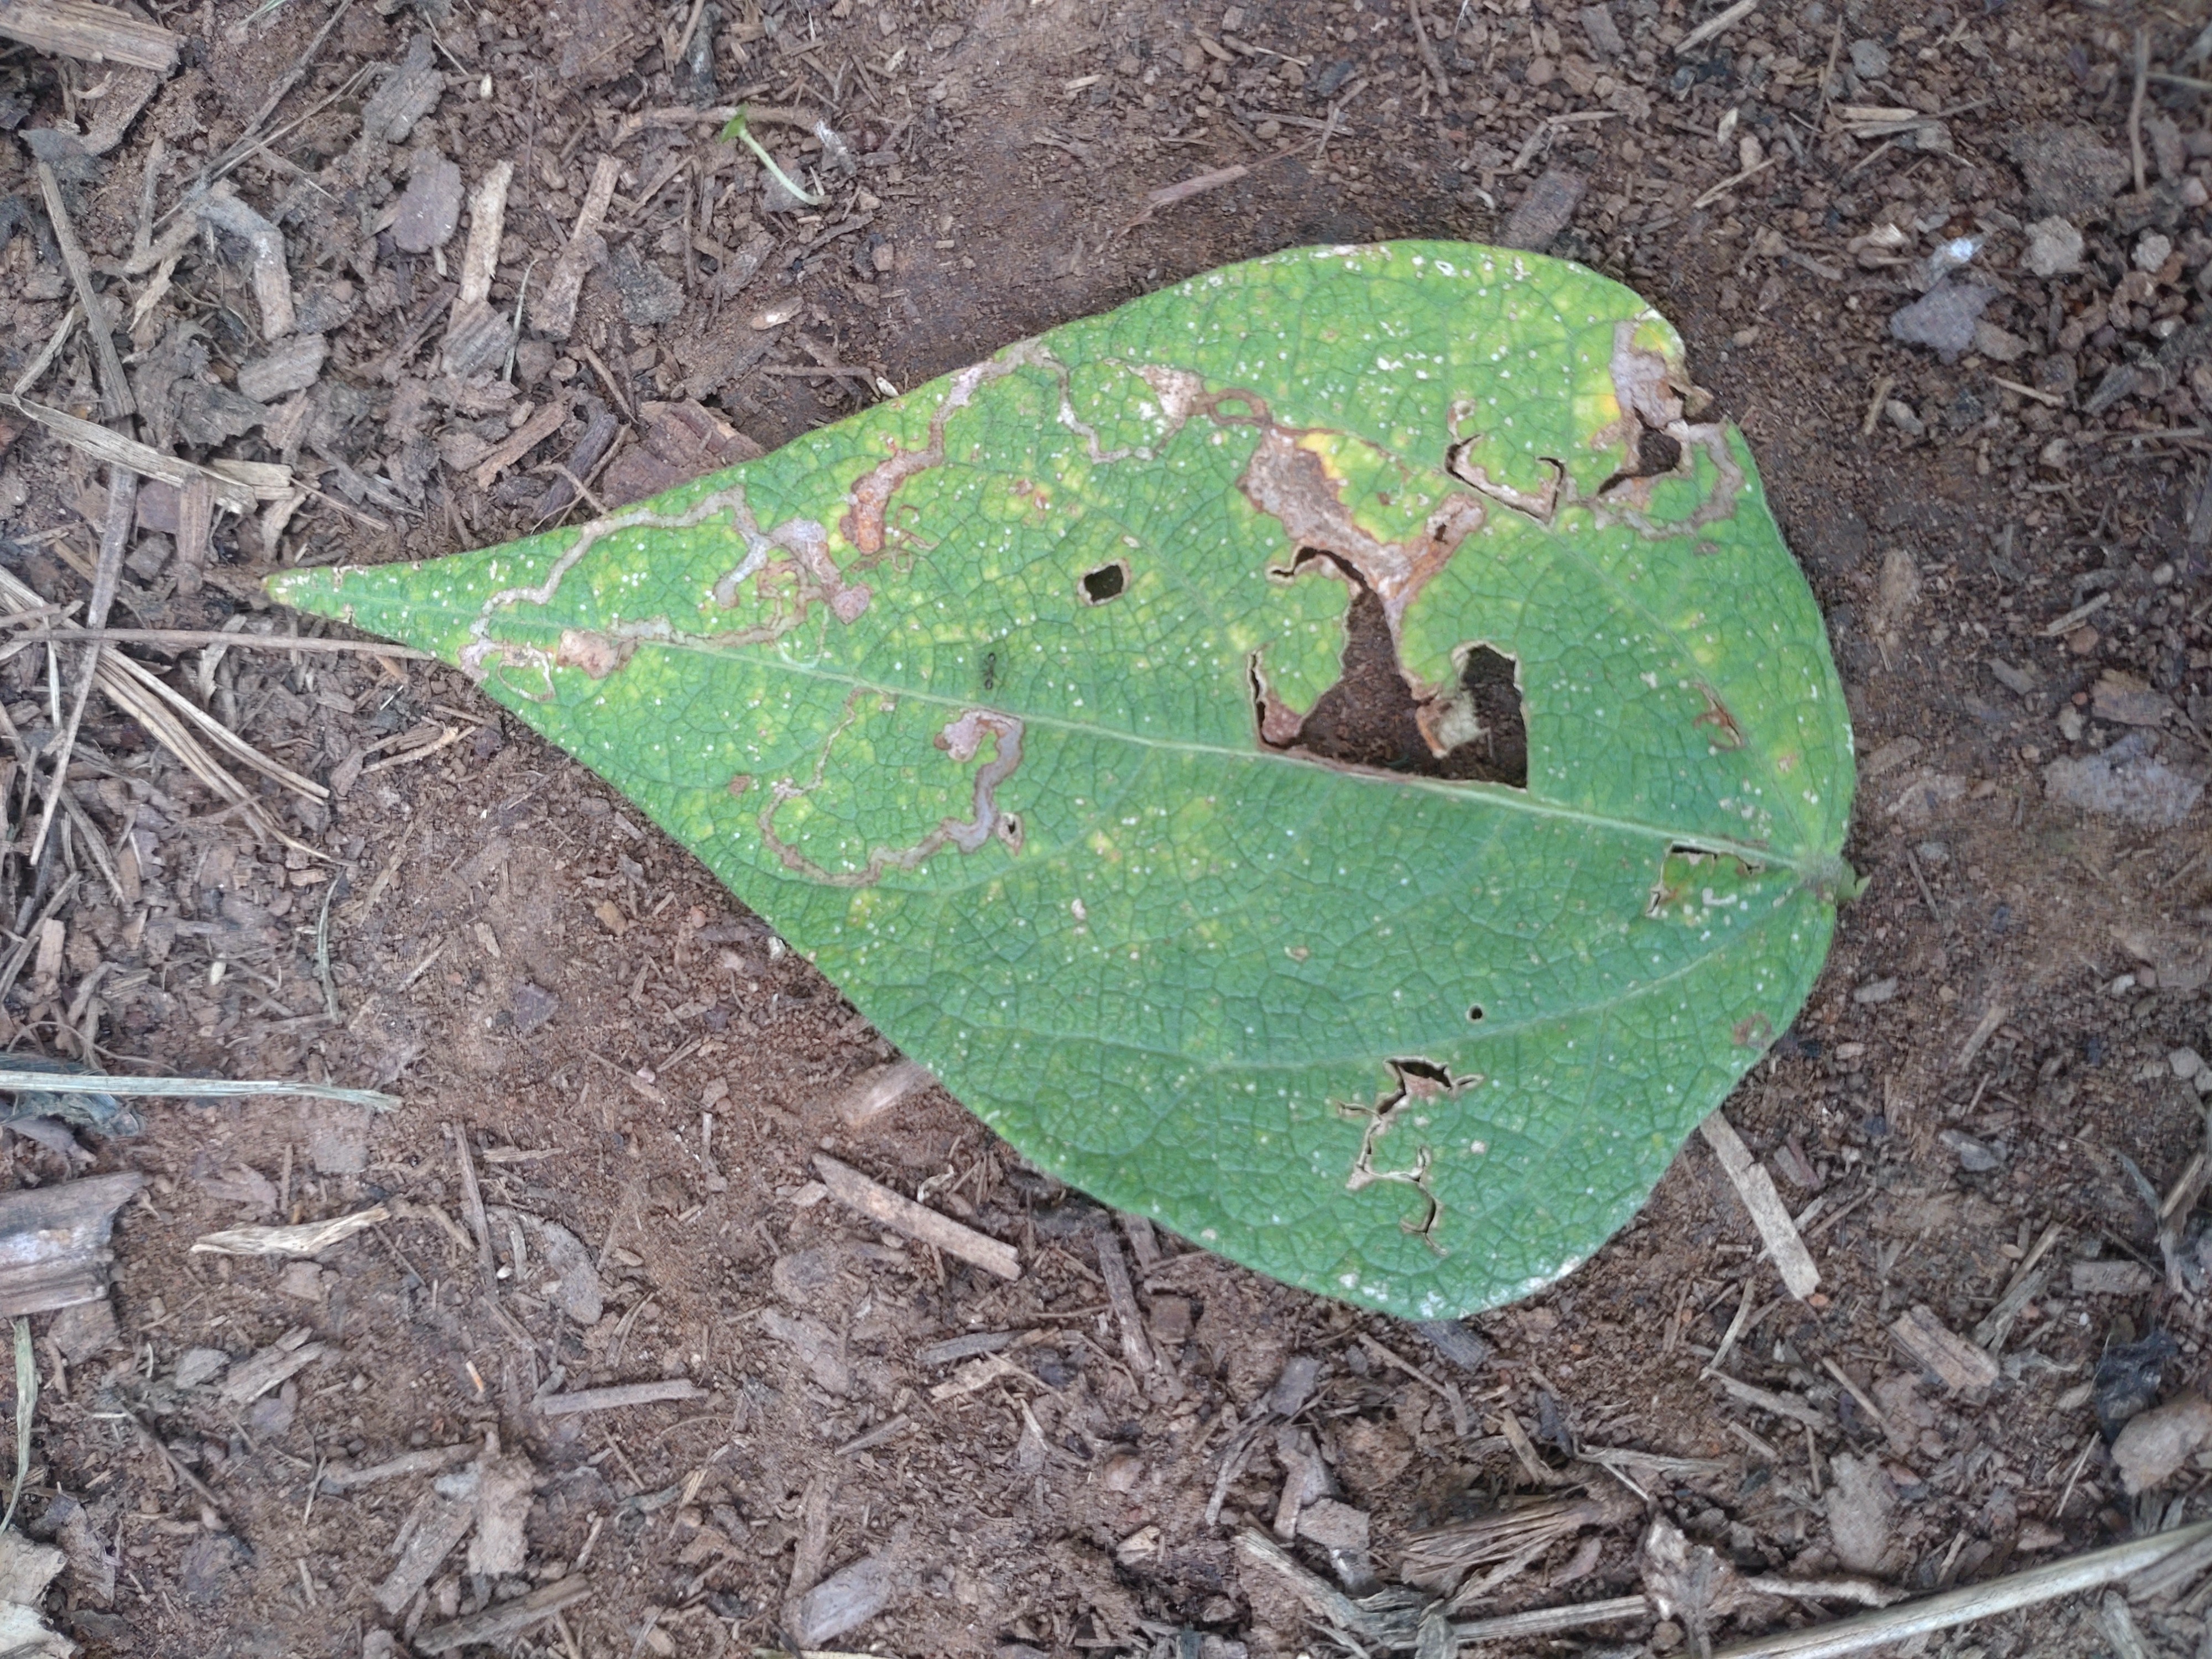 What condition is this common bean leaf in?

anthracnose
